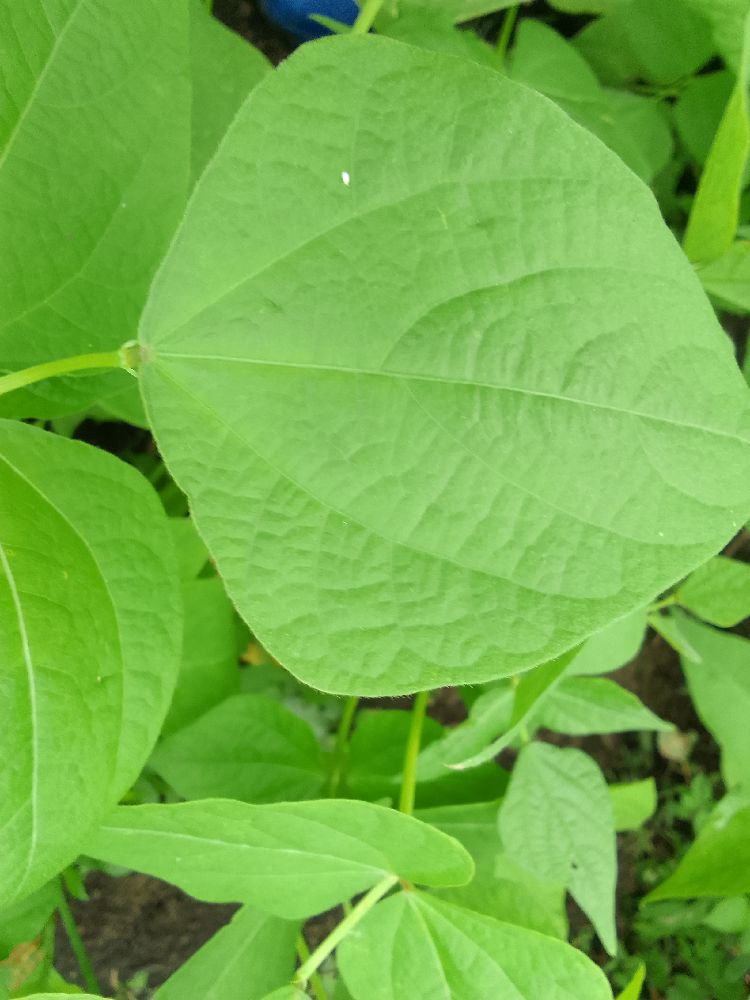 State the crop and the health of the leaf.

common bean, healthy
